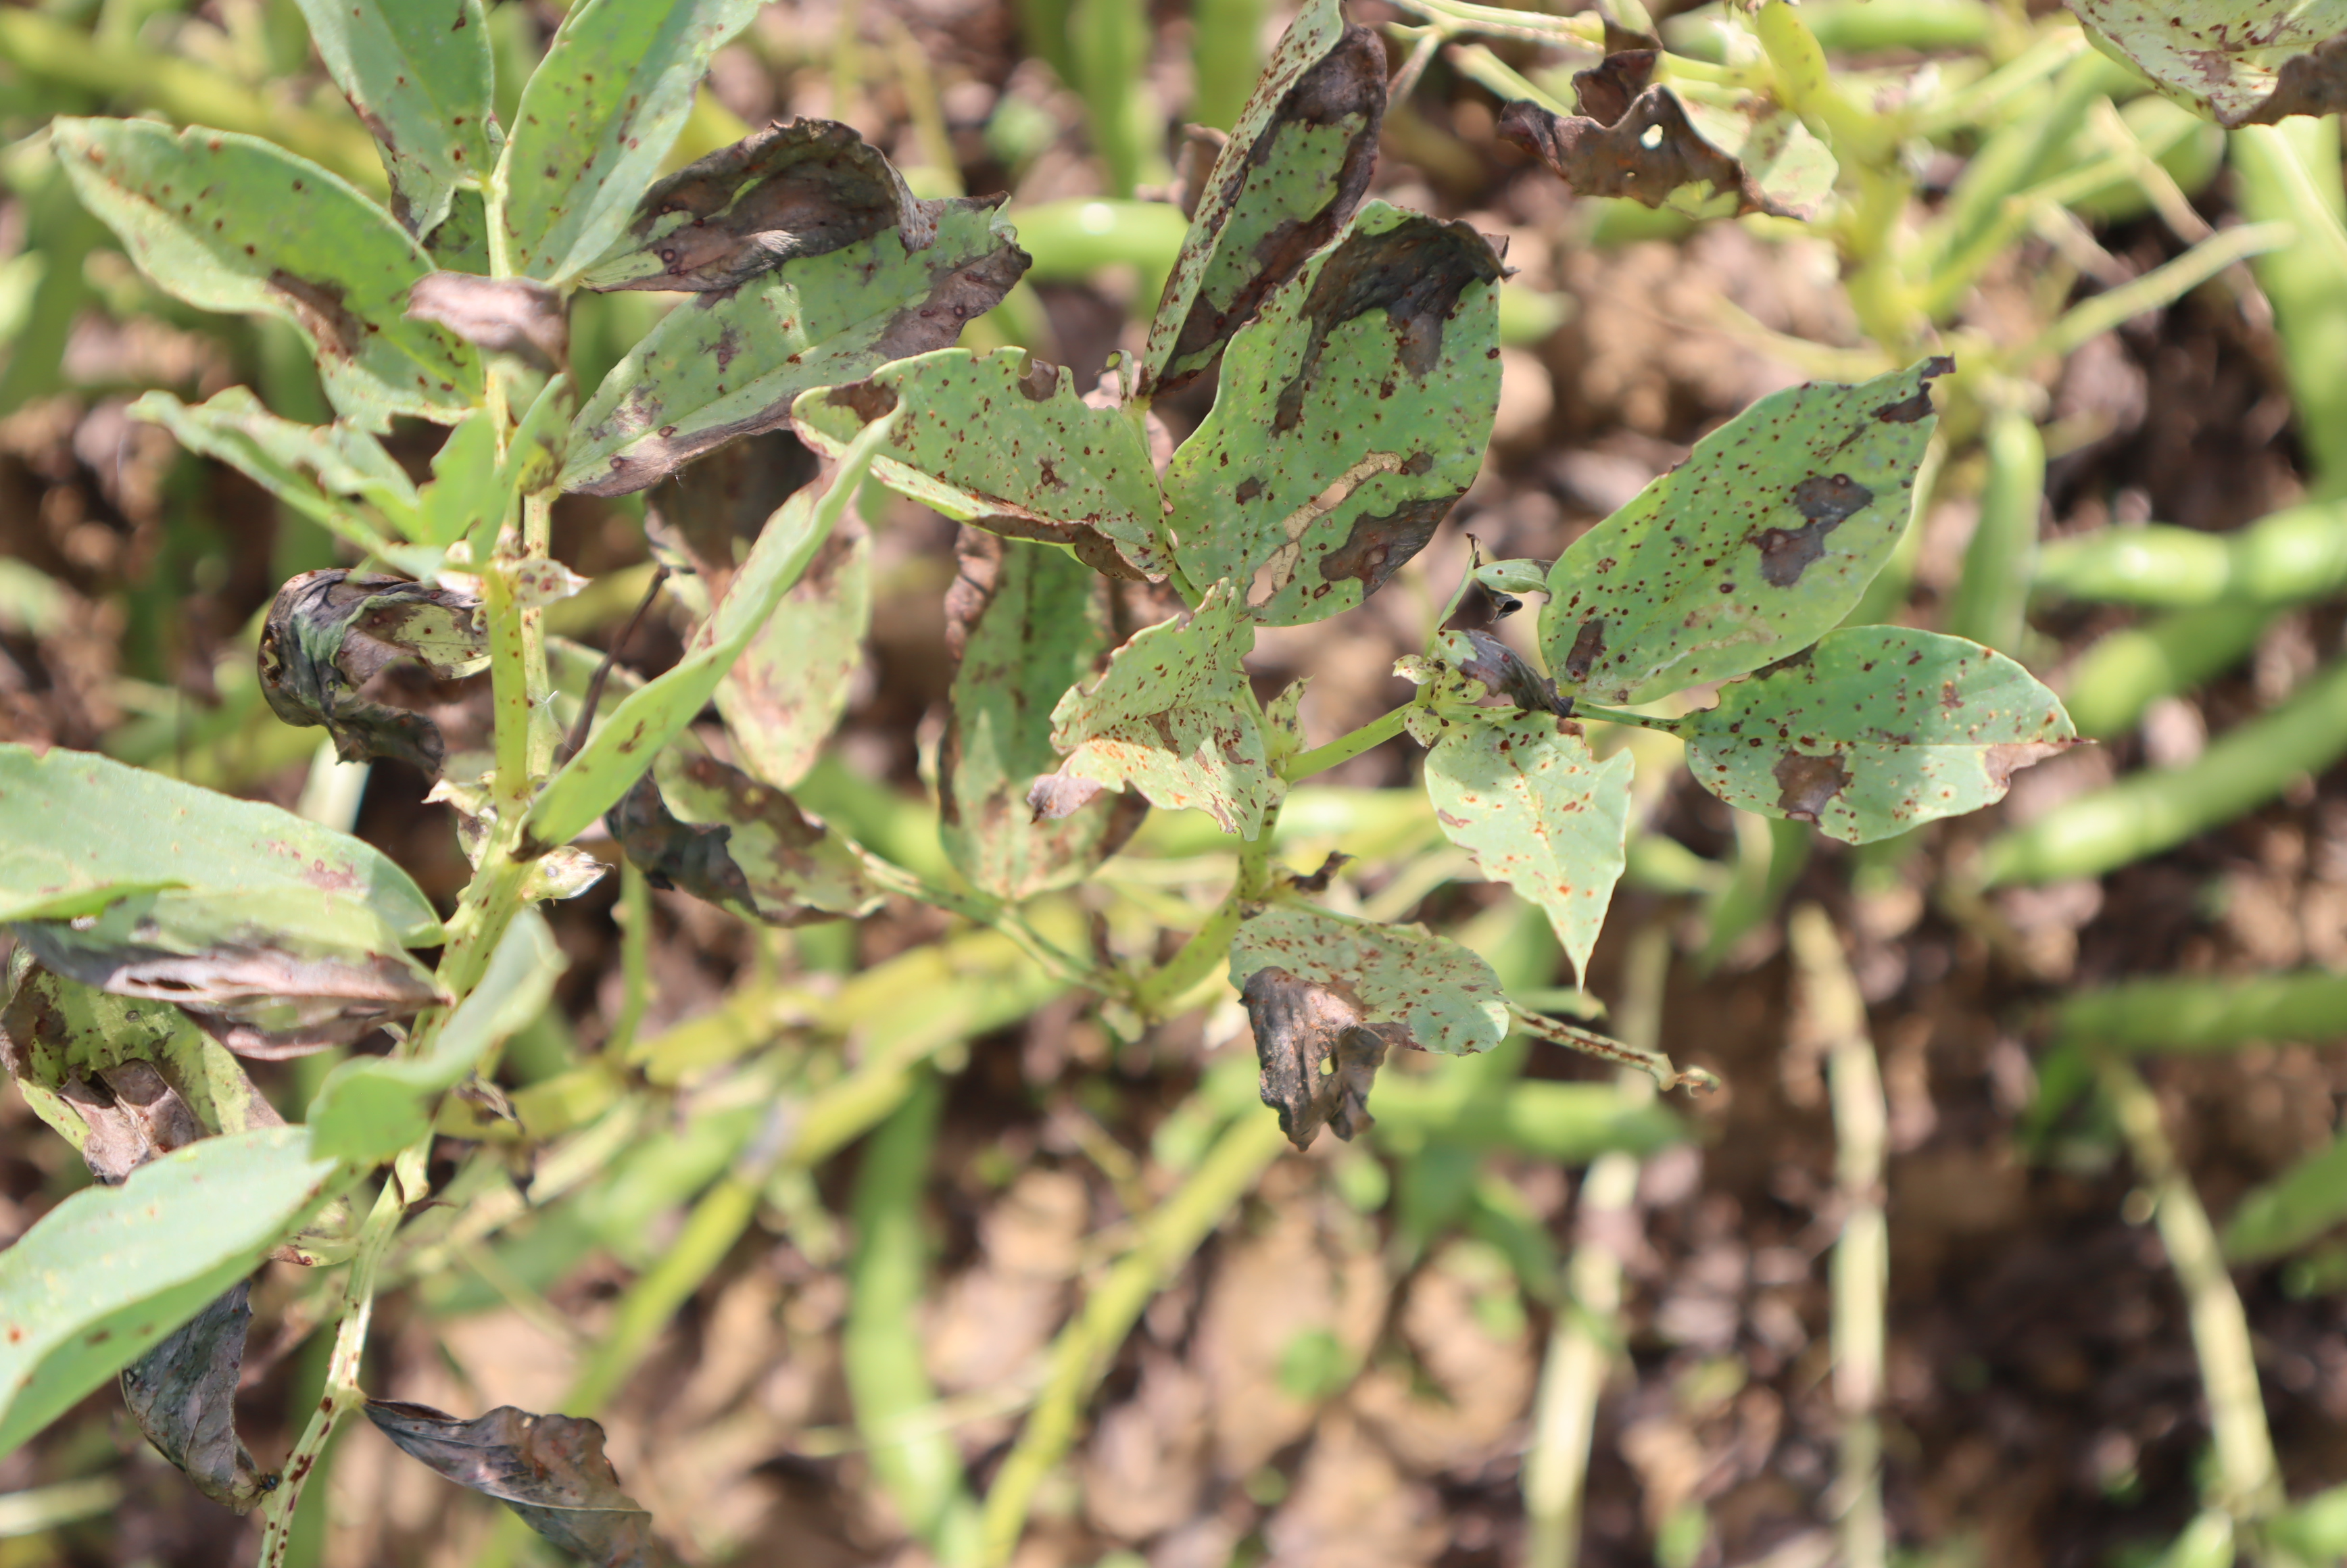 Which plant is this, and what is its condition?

faba bean, chocolate spot, rust
